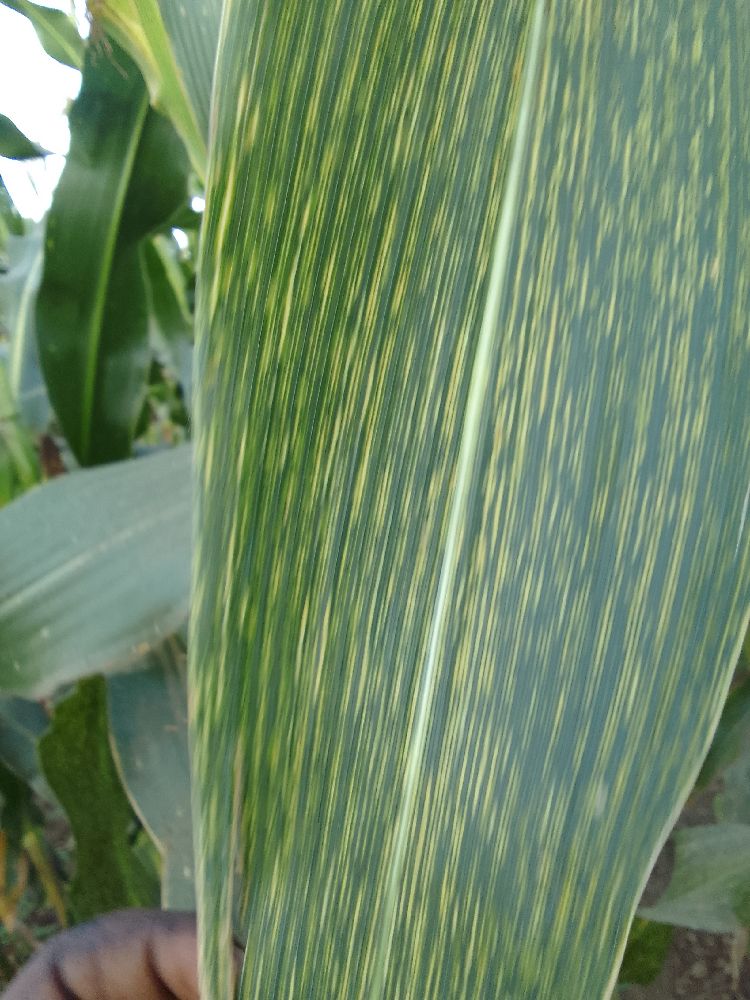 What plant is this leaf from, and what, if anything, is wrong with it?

maize, maize streak virus
